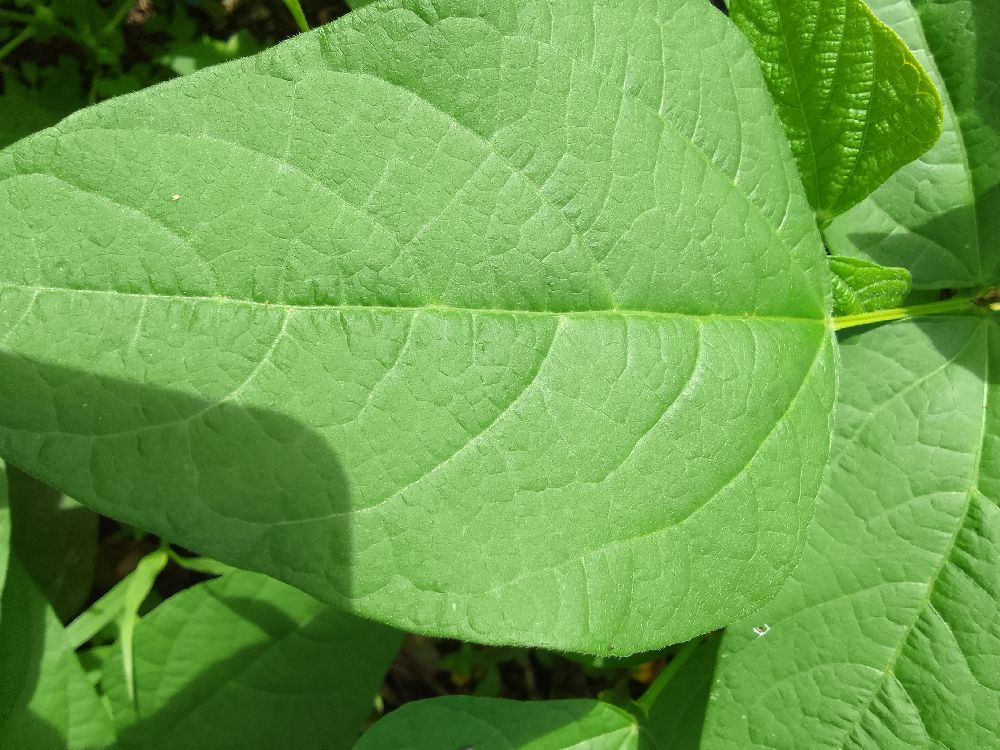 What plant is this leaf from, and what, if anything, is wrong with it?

common bean, healthy
